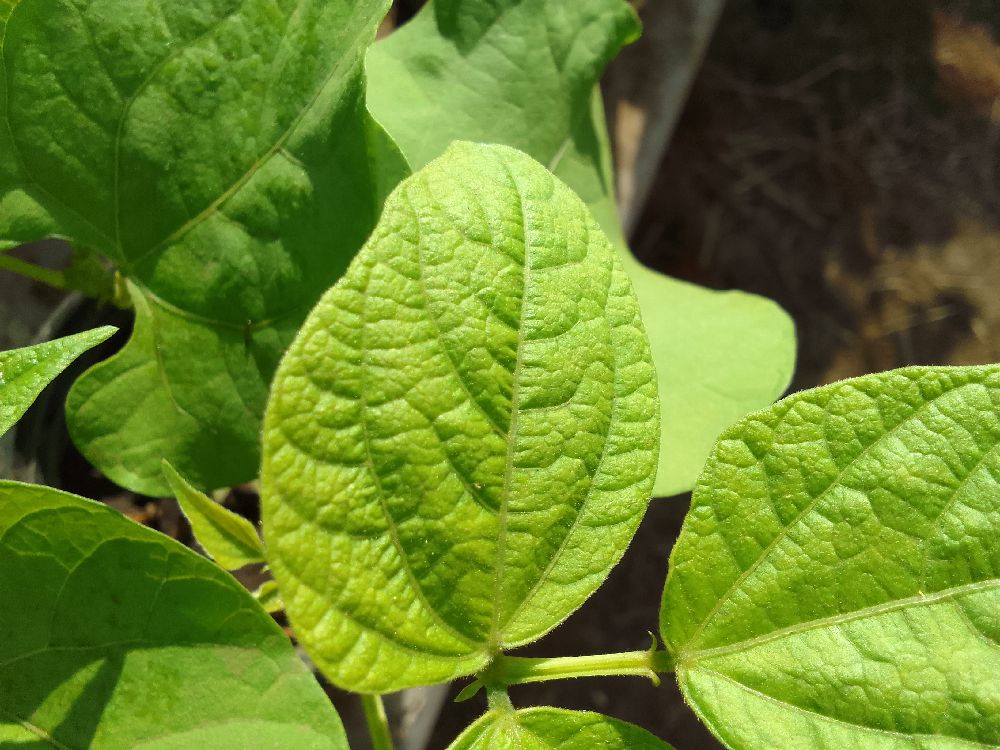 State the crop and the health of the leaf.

common bean, healthy
